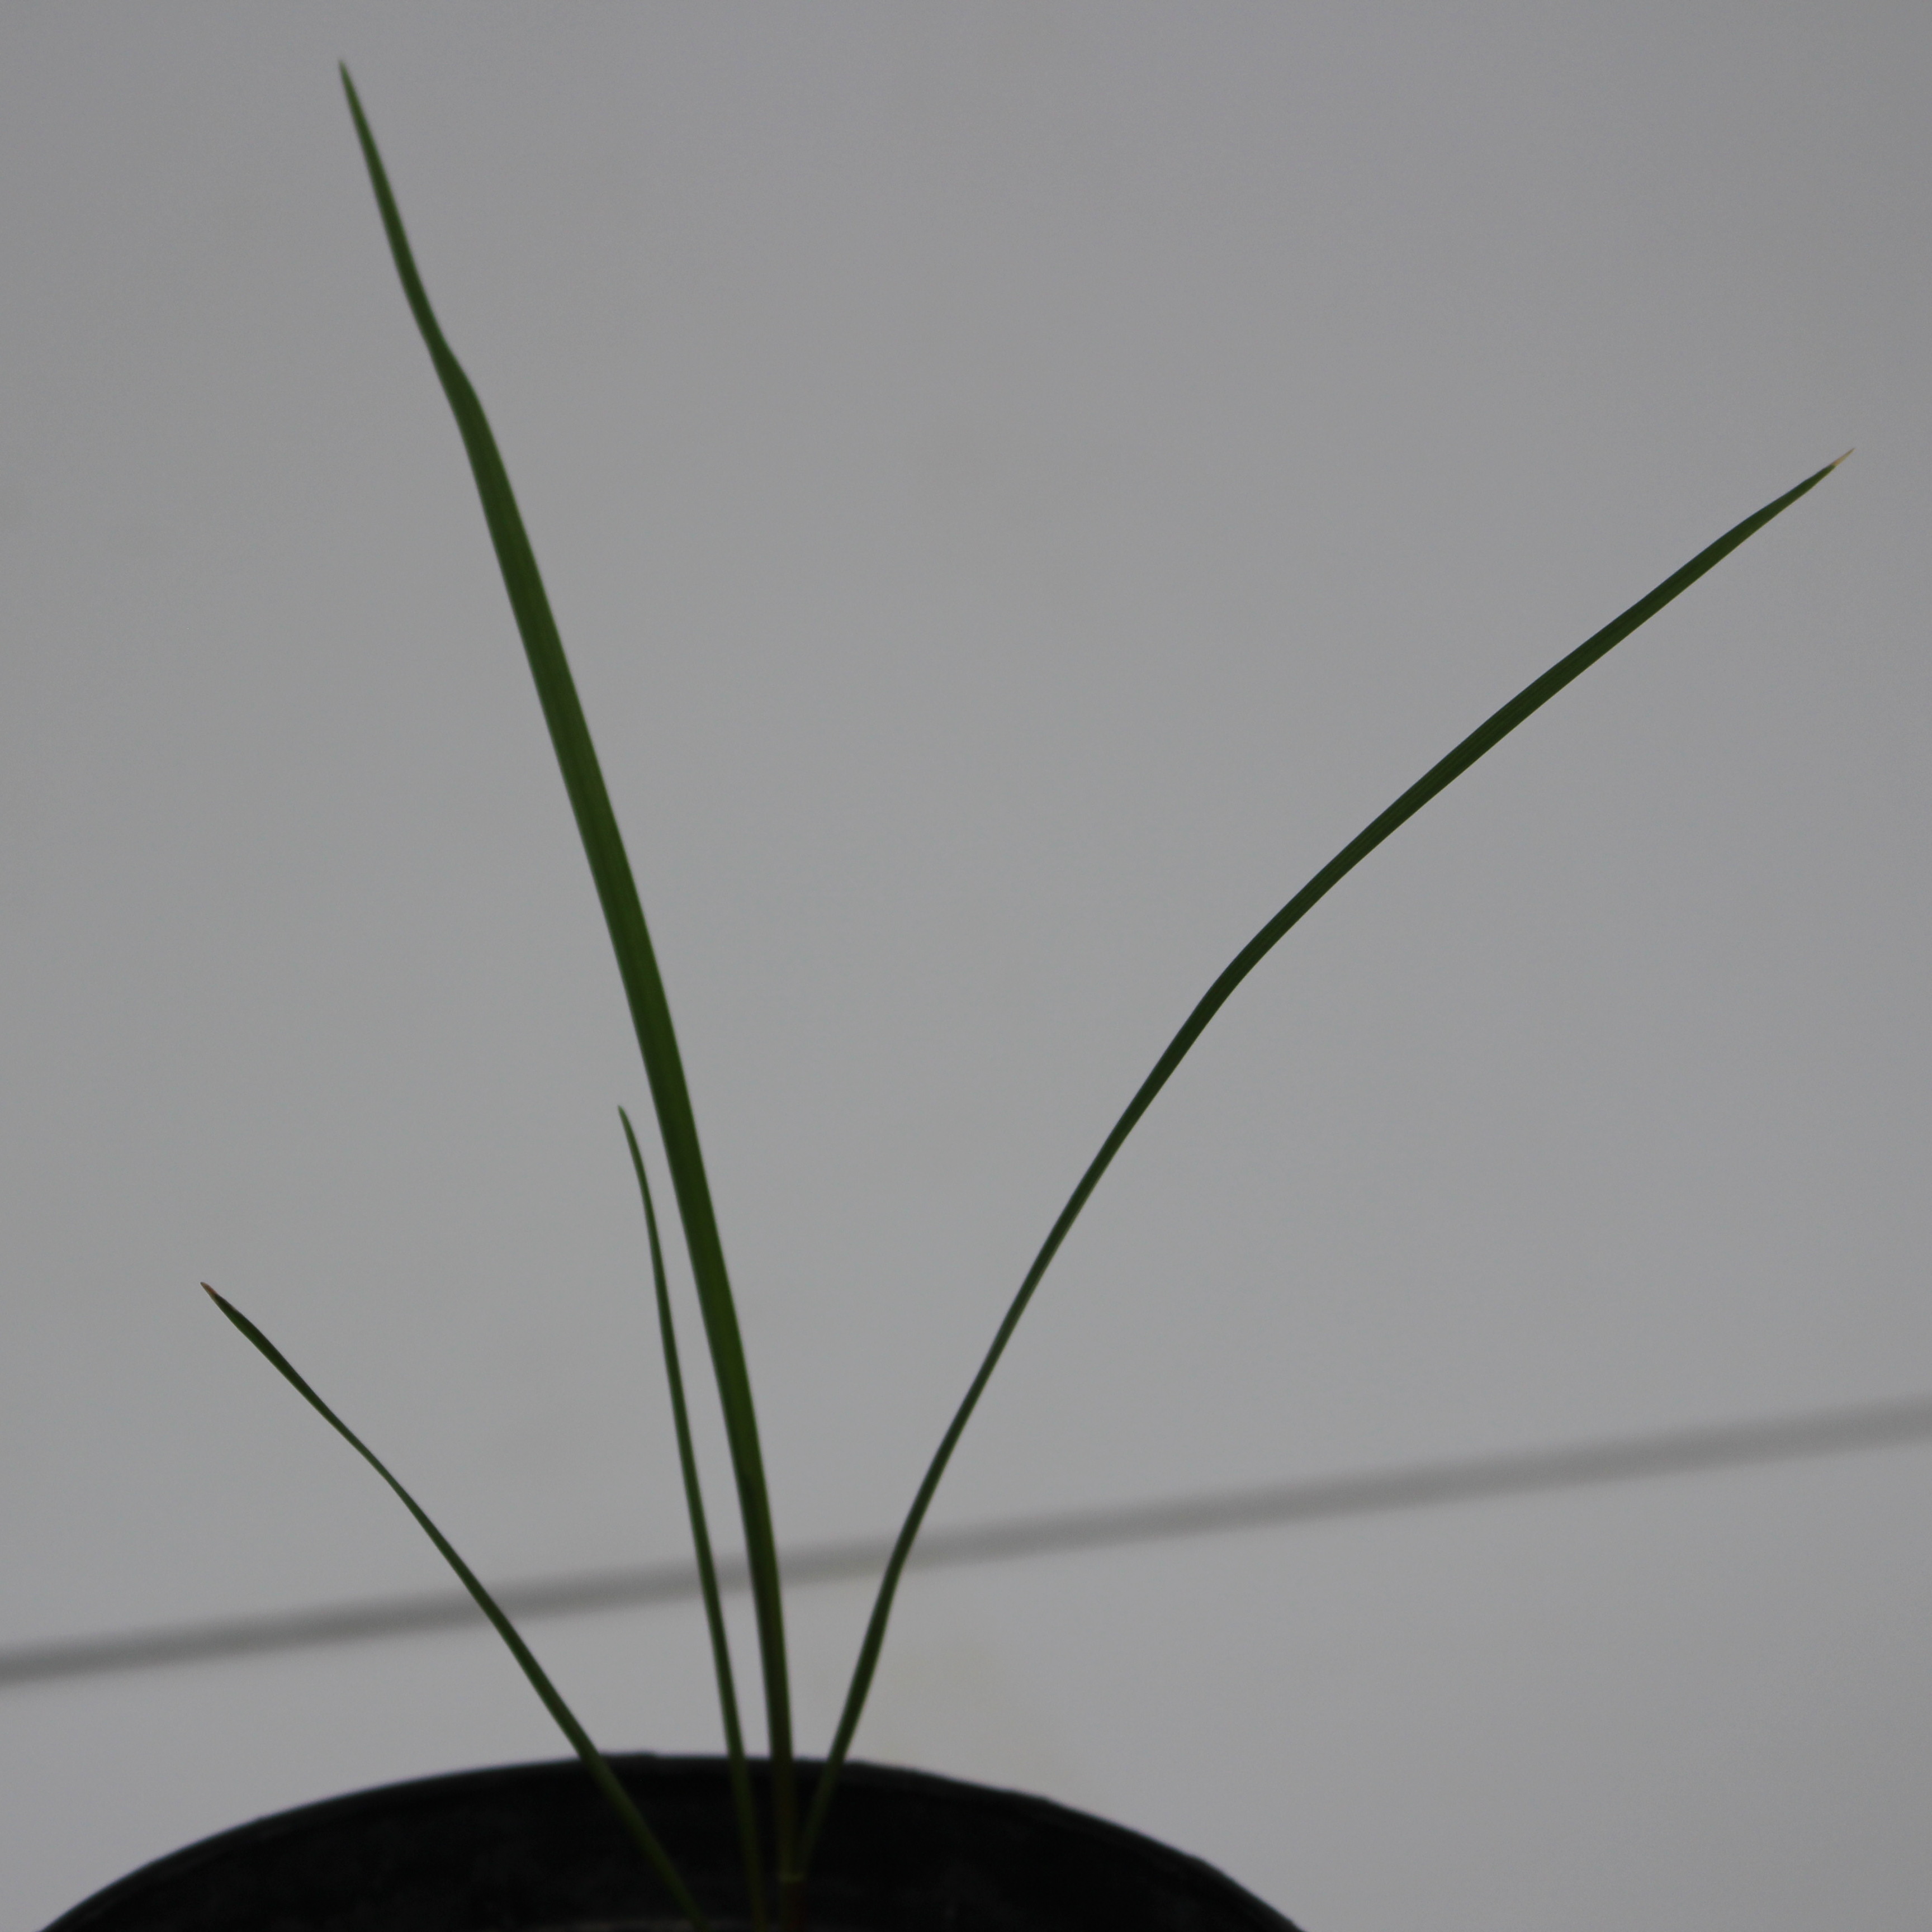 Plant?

Lolium multiflorum
